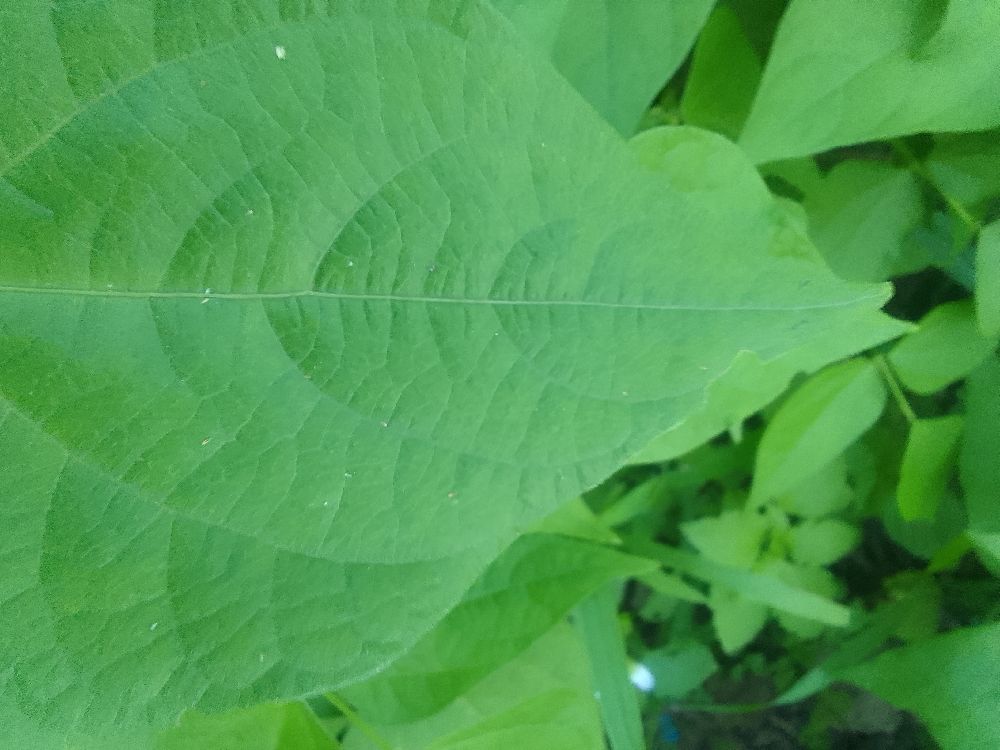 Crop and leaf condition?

common bean, healthy
